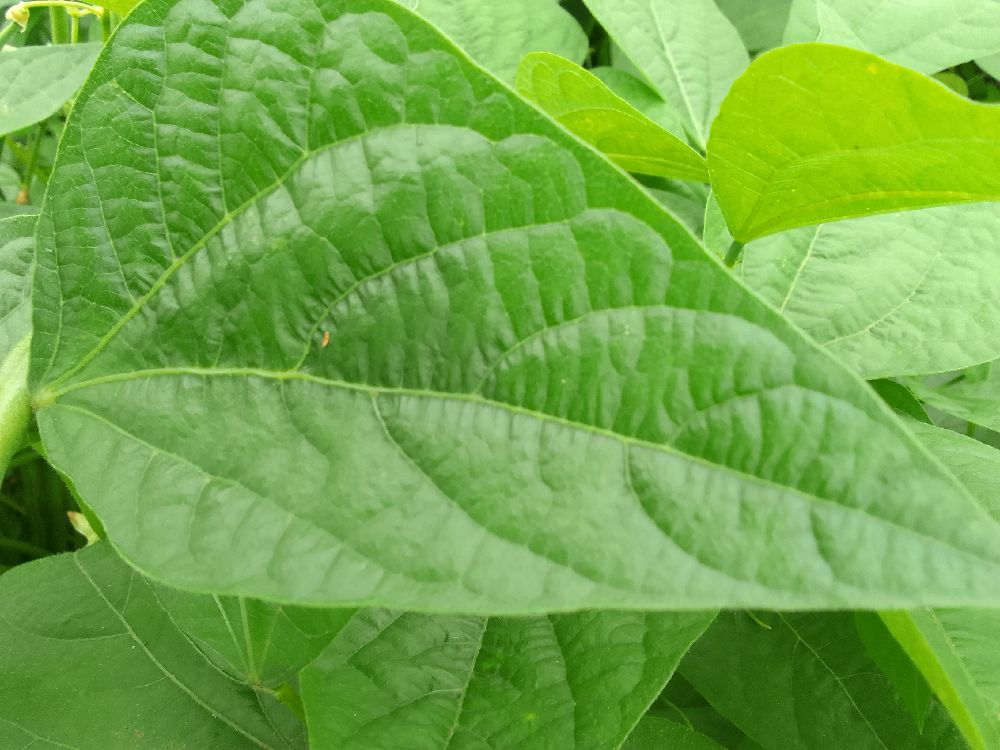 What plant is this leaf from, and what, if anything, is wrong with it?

common bean, healthy
